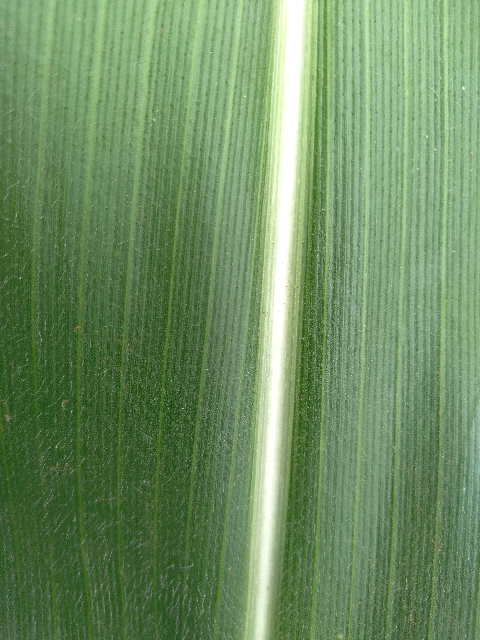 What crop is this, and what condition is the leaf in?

maize, healthy
